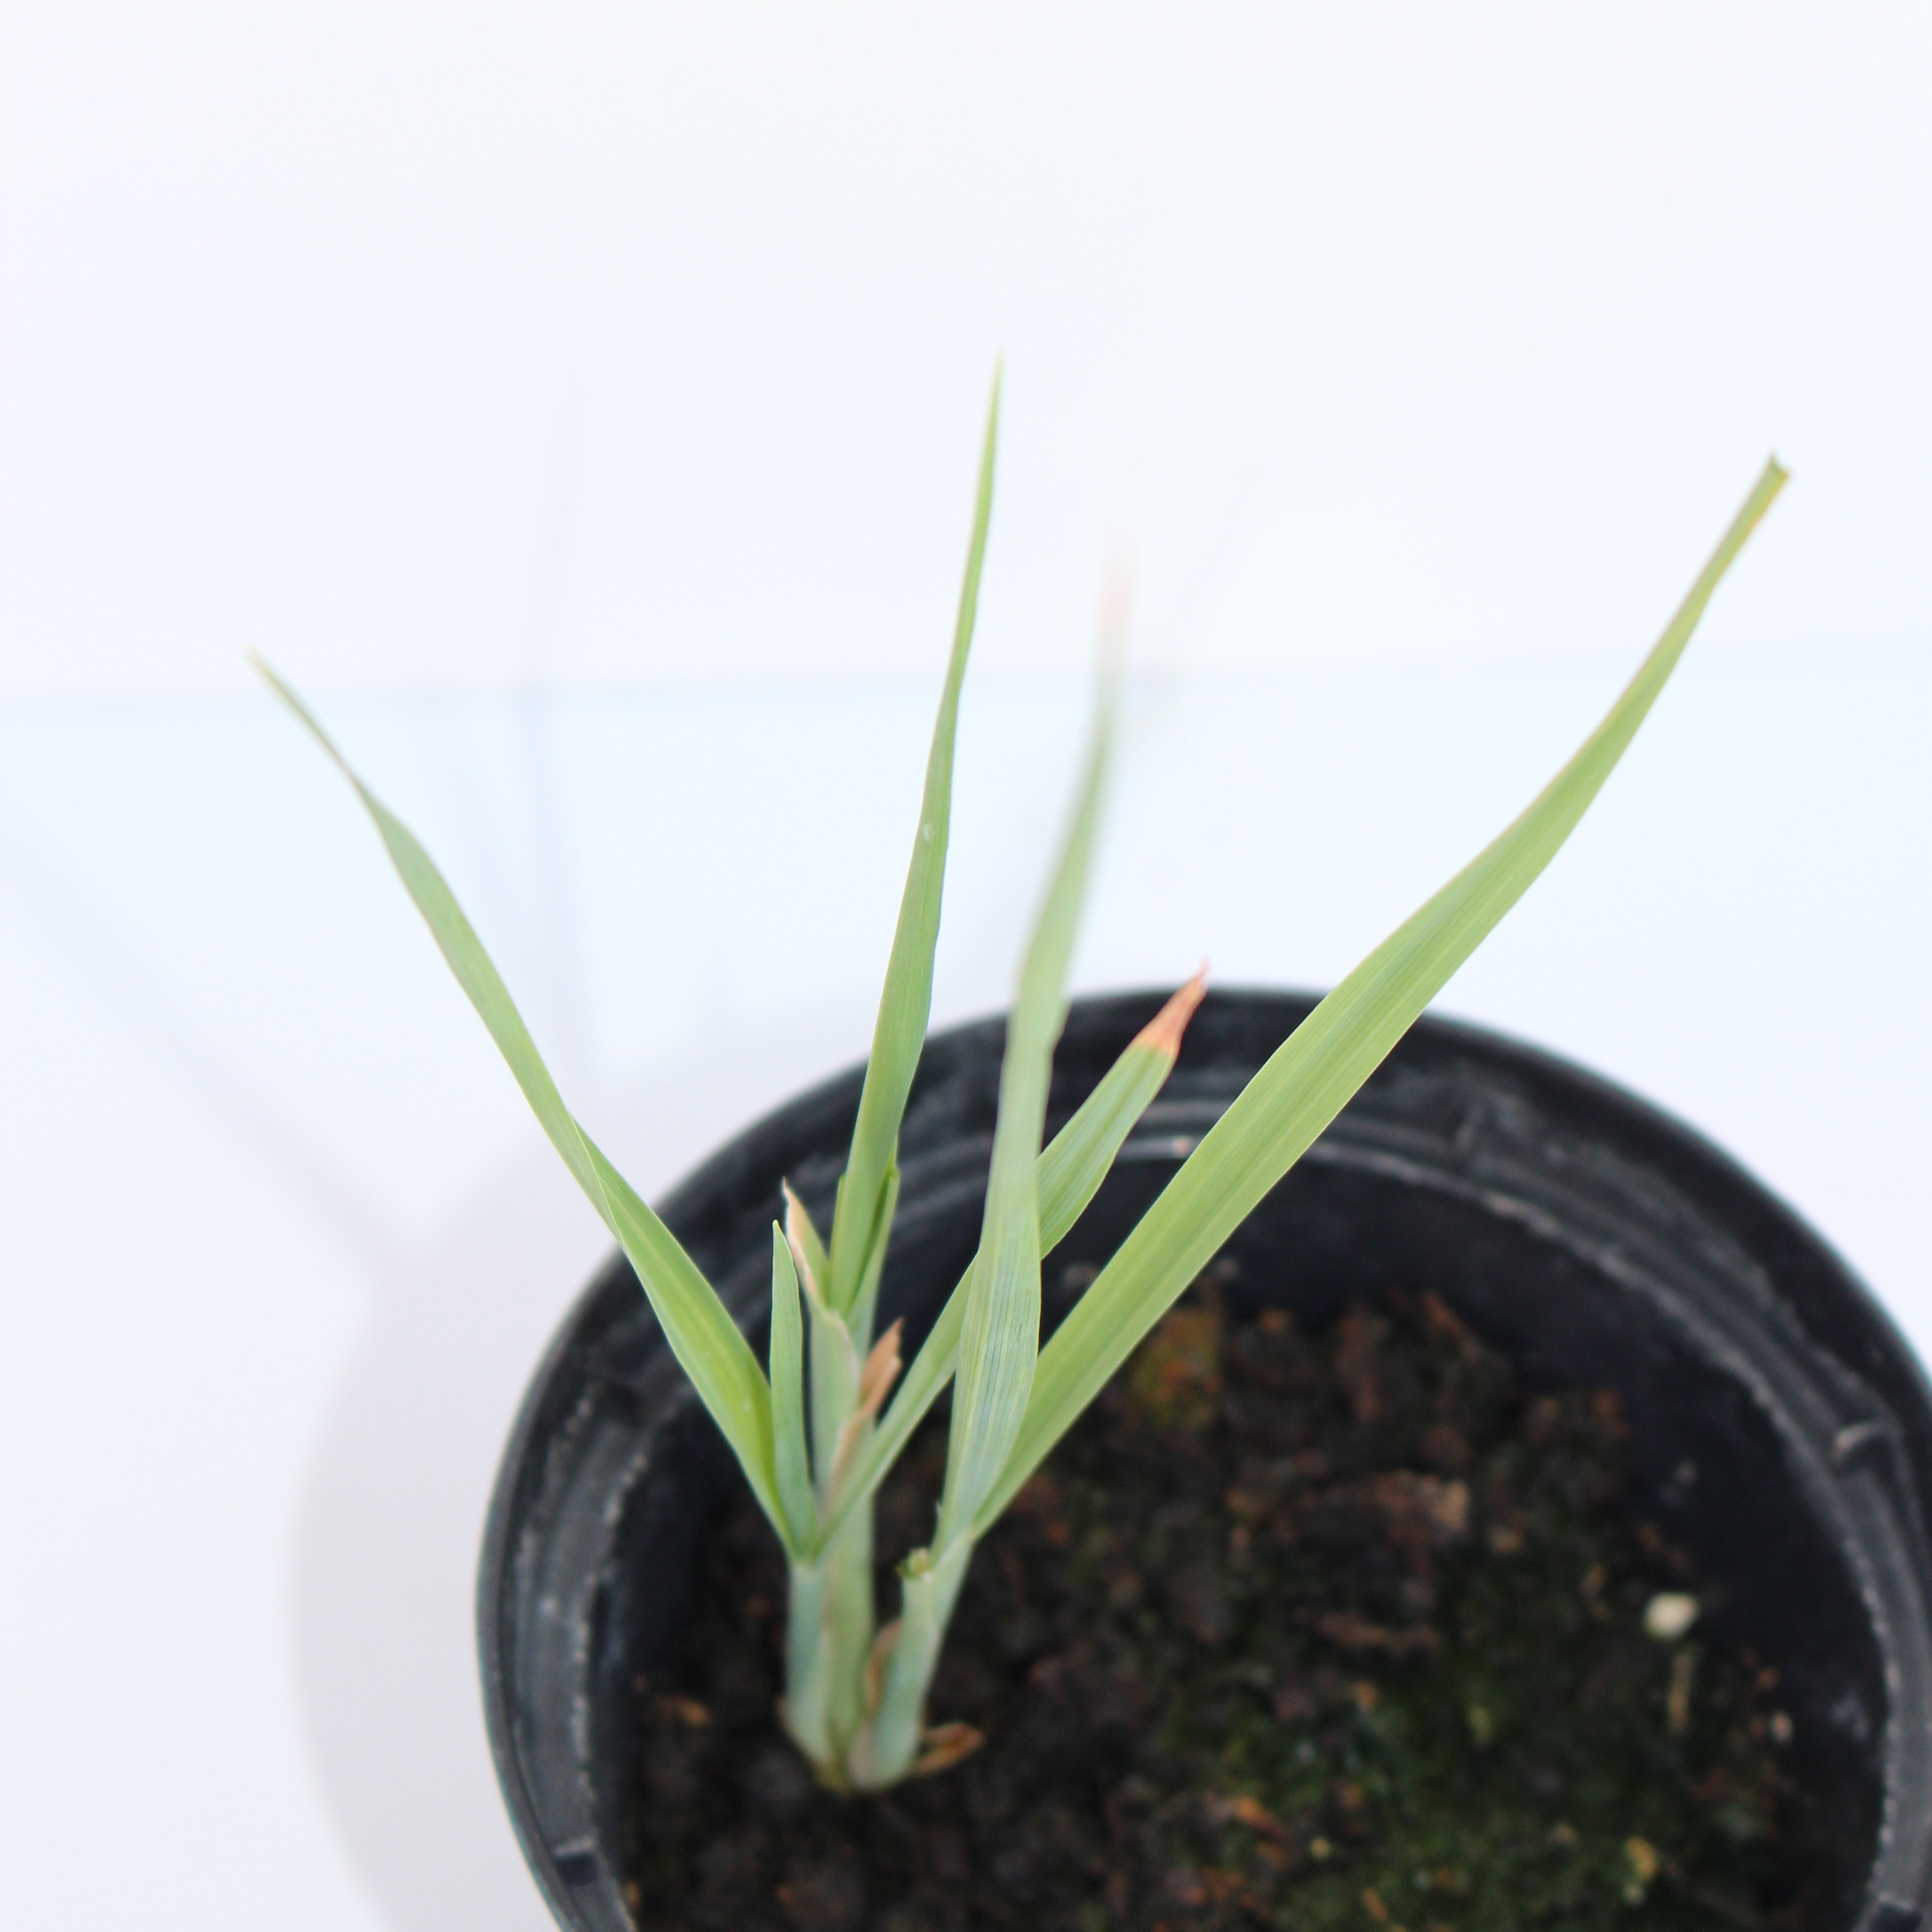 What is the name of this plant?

Avena sterilis
